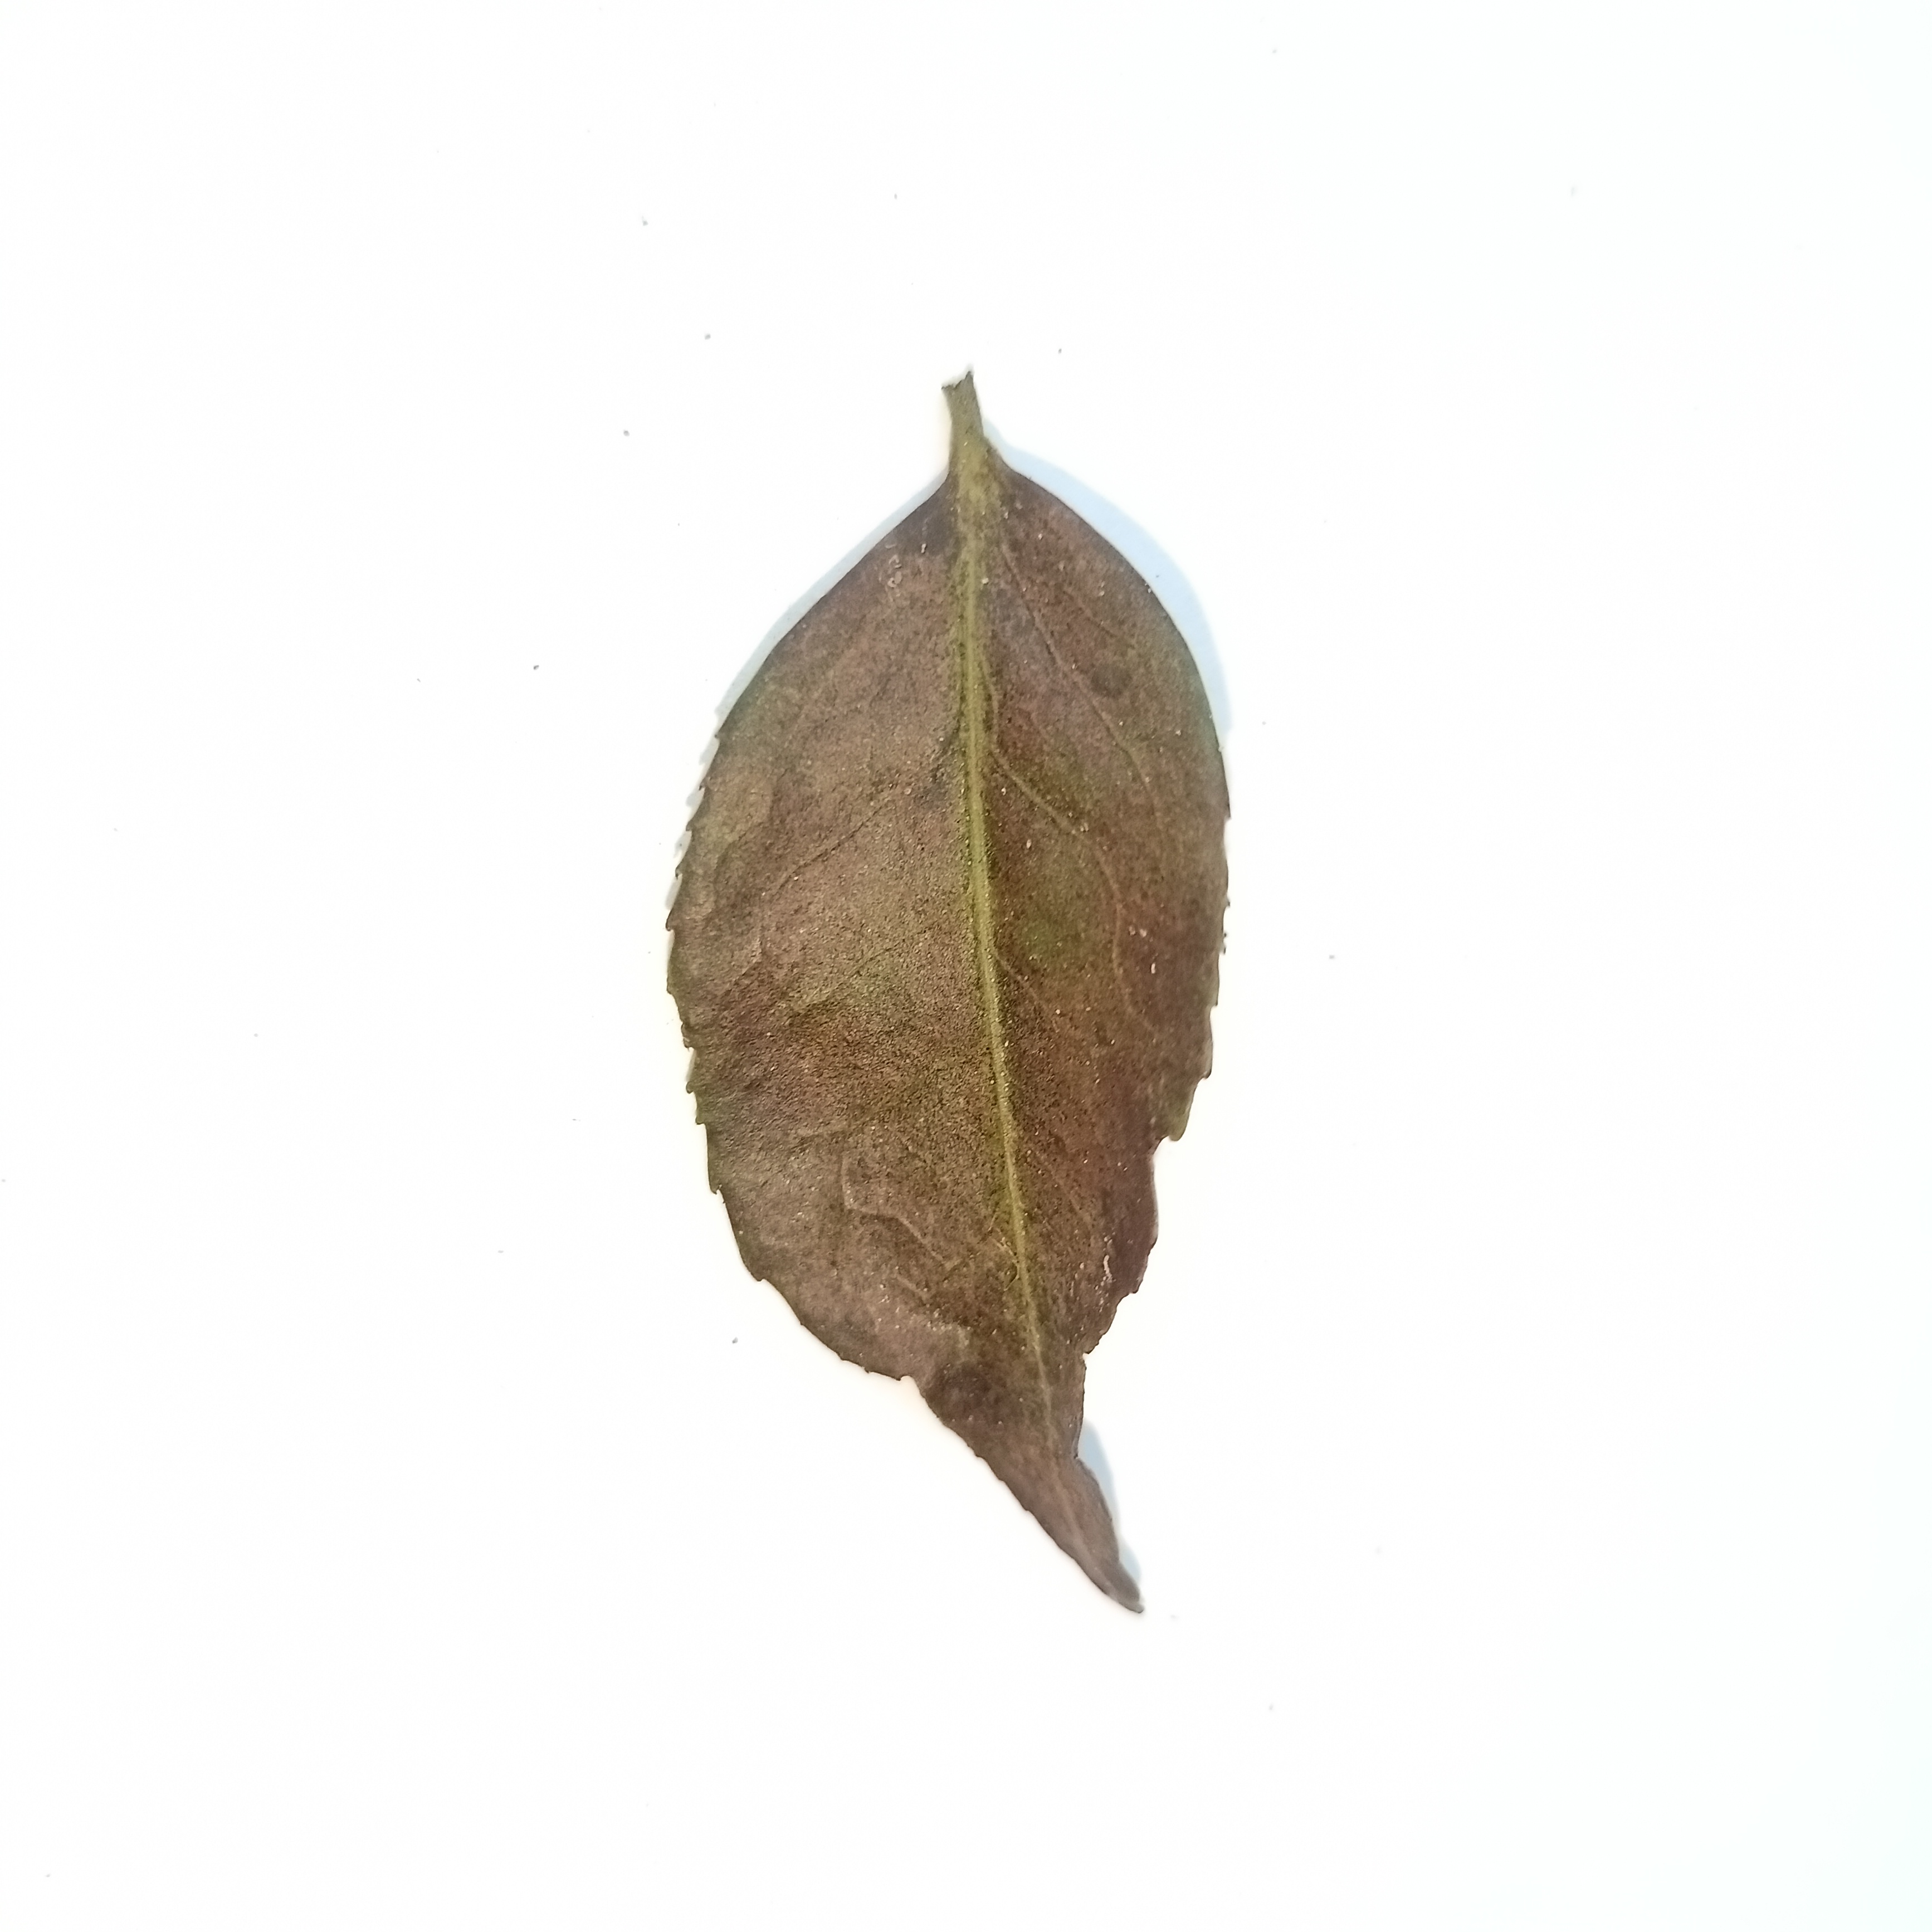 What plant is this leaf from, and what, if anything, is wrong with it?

tea, red rust
